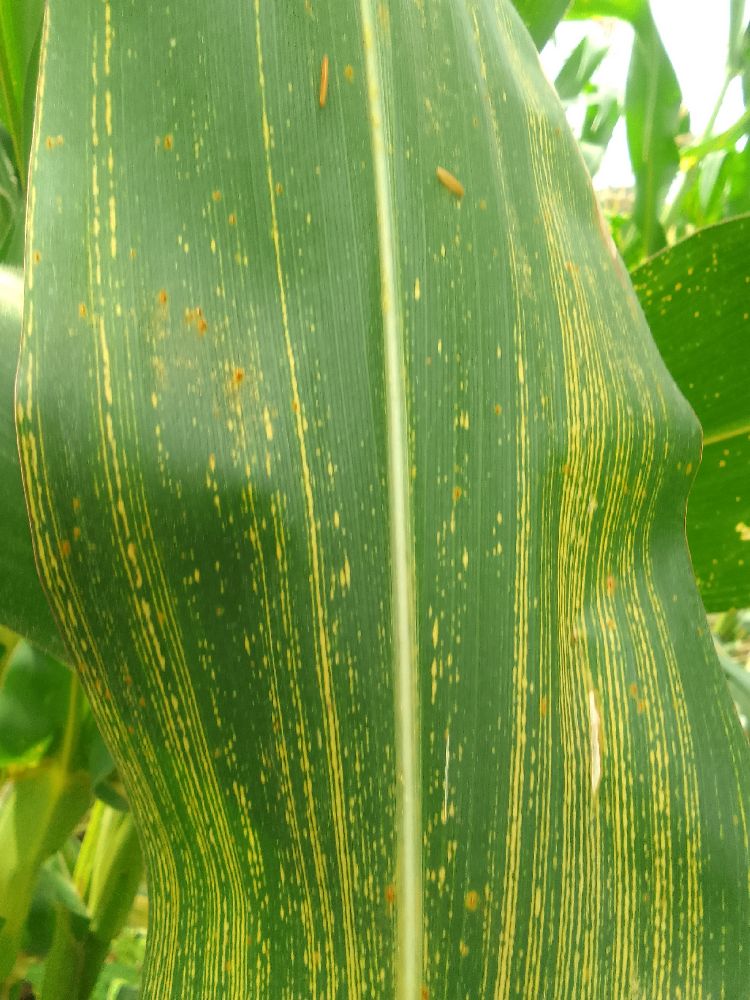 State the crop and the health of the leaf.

maize, maize streak virus
